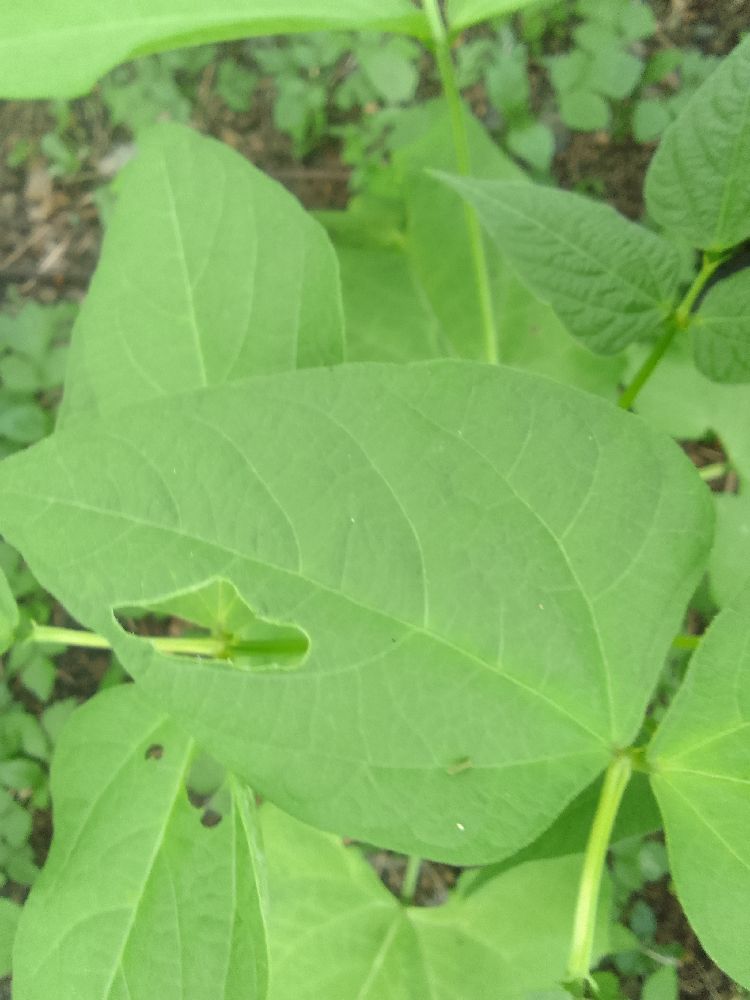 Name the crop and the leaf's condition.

common bean, healthy
